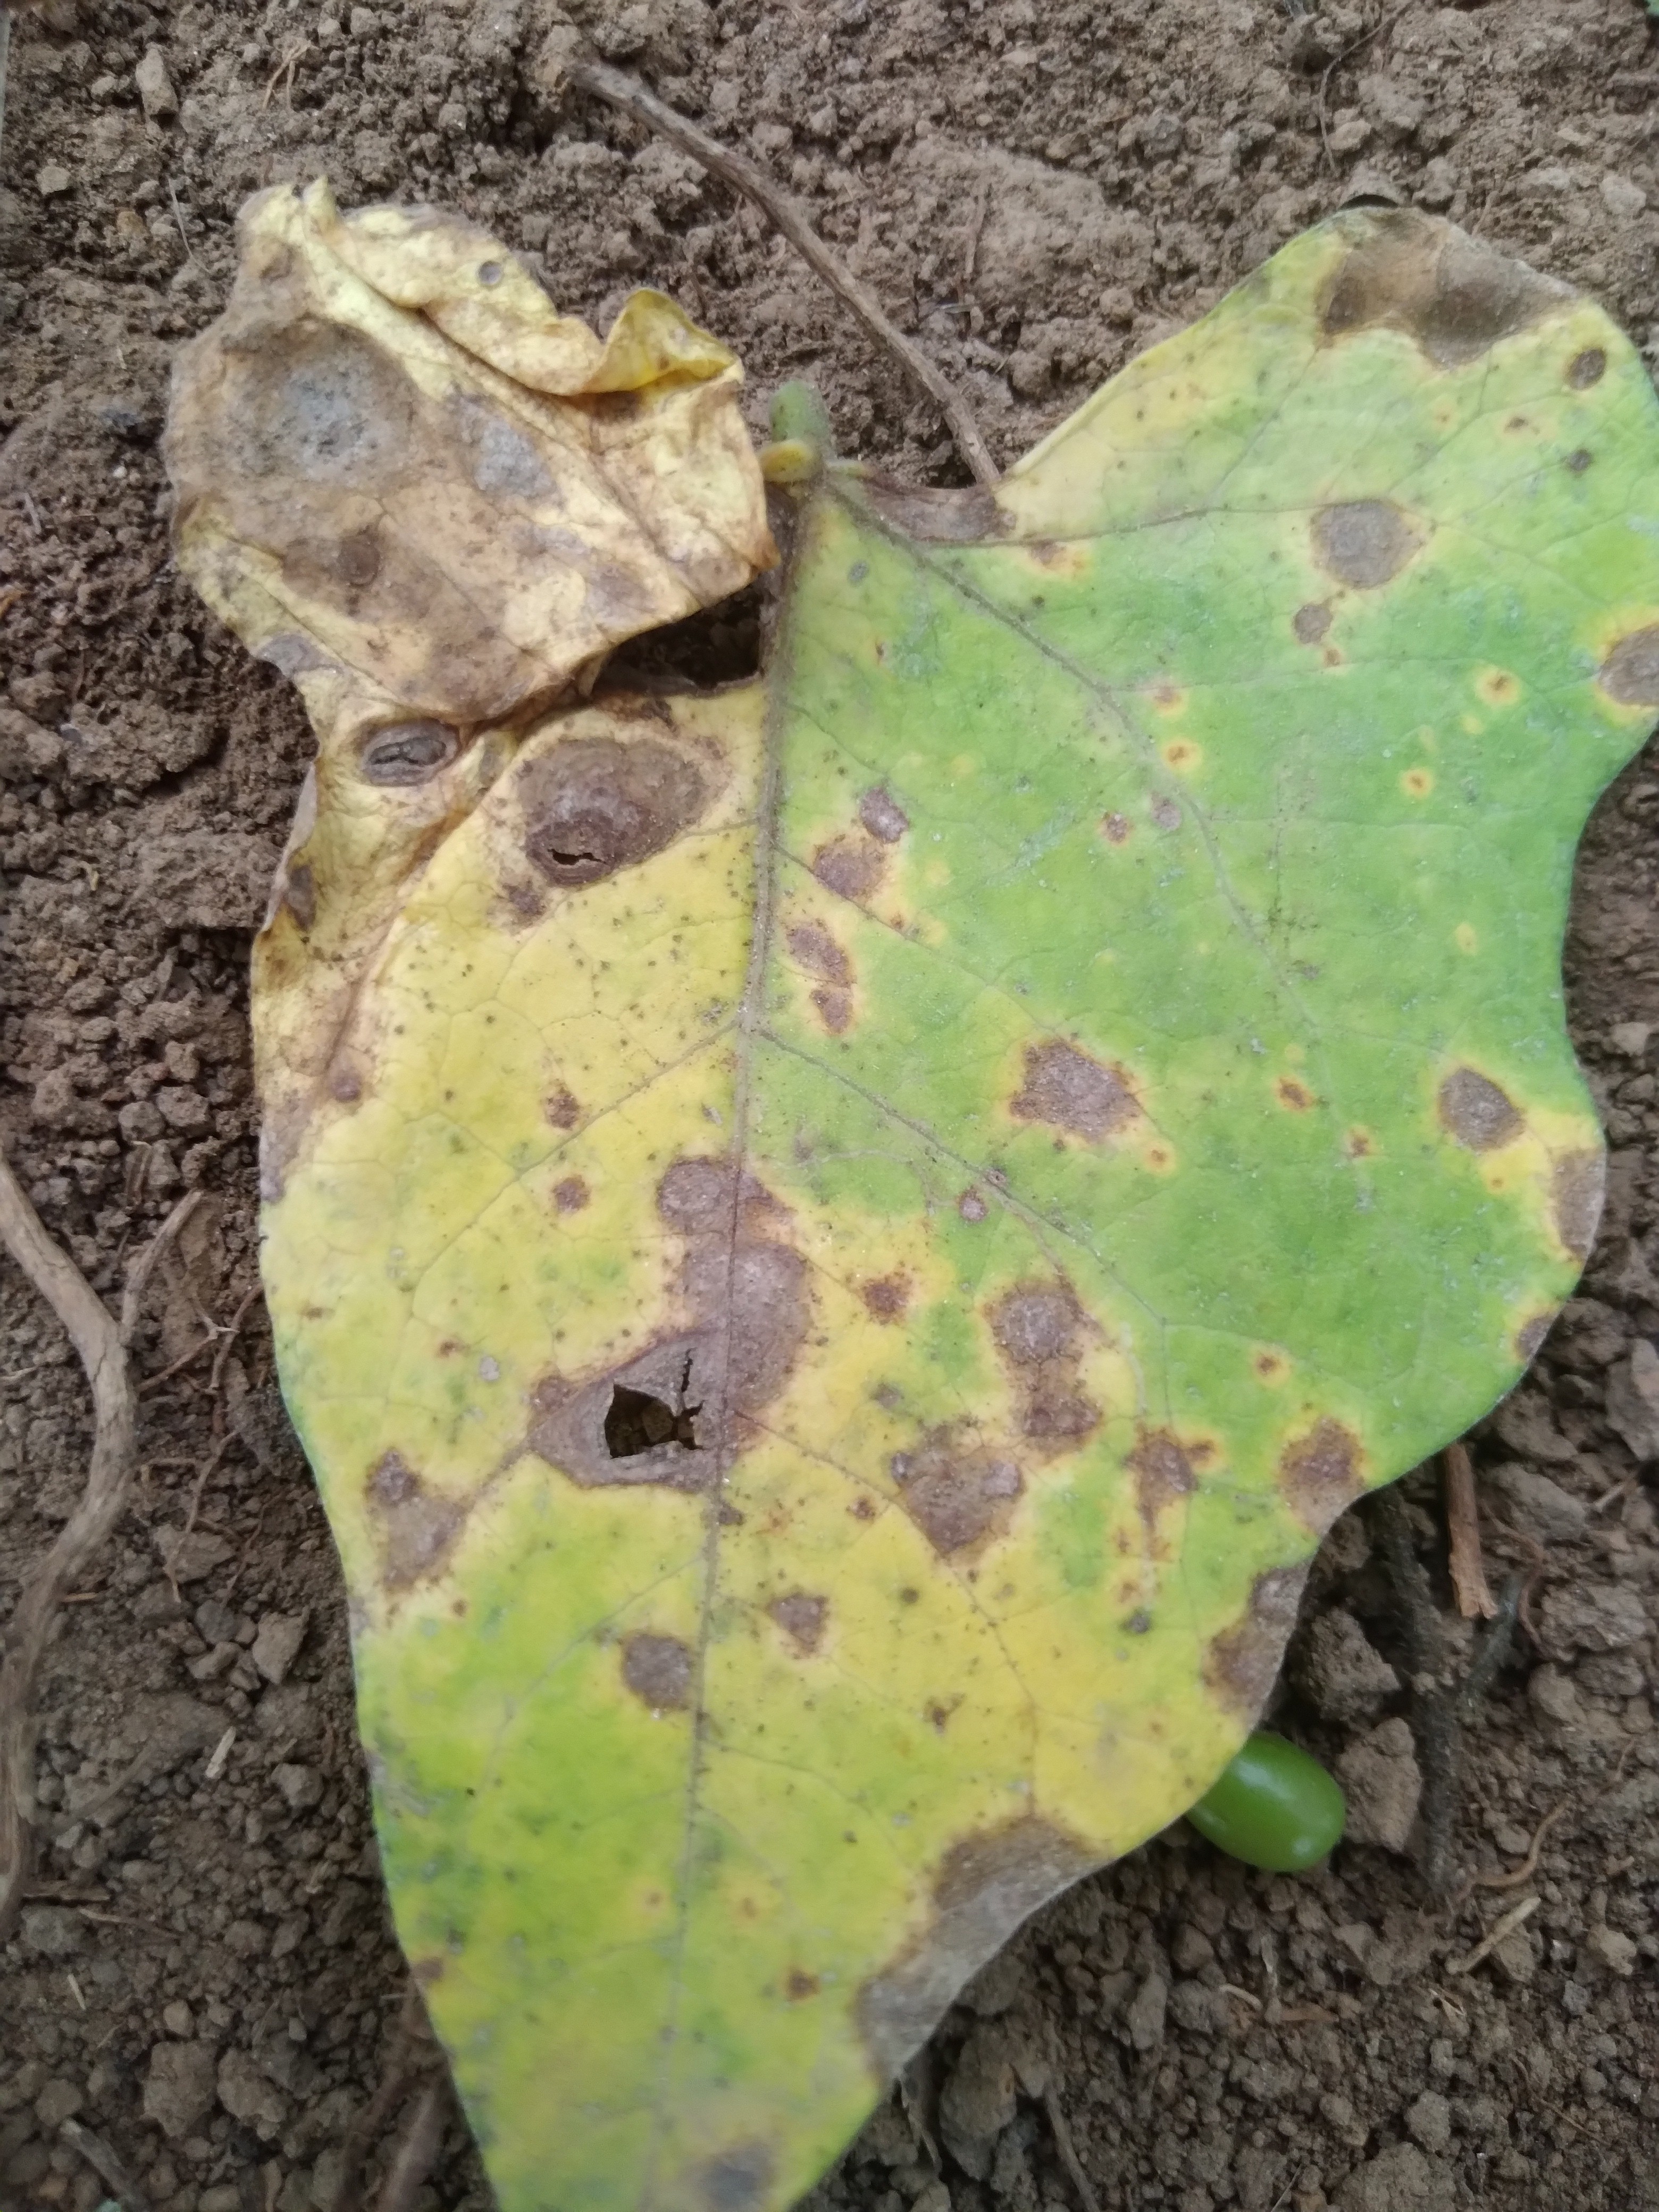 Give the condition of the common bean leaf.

rust
